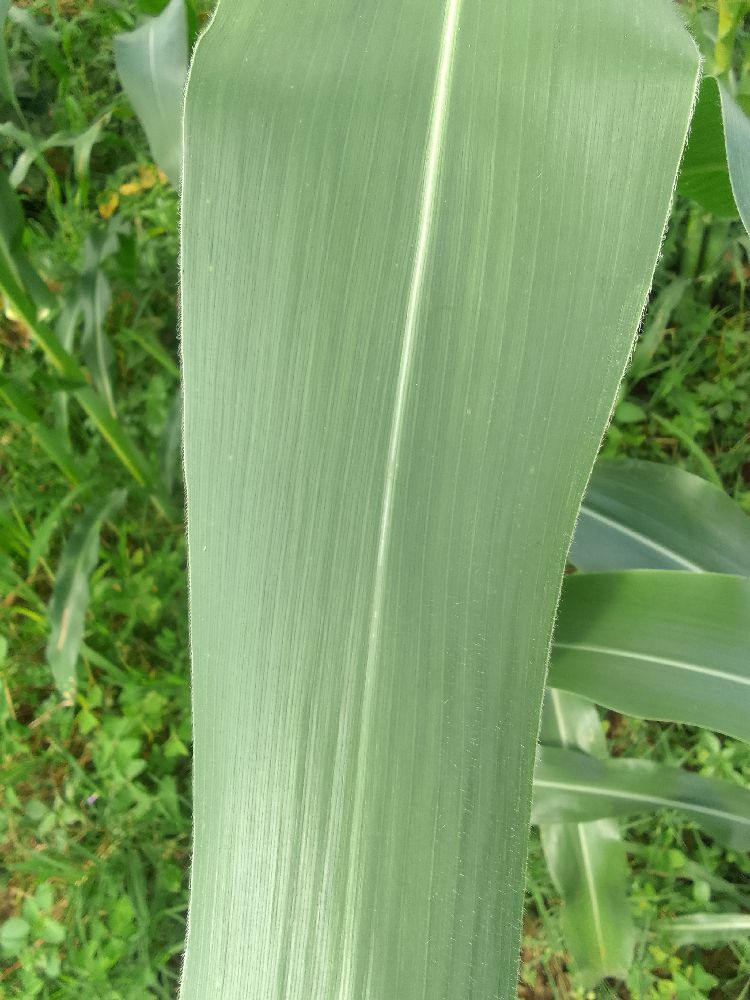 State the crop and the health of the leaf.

maize, healthy
